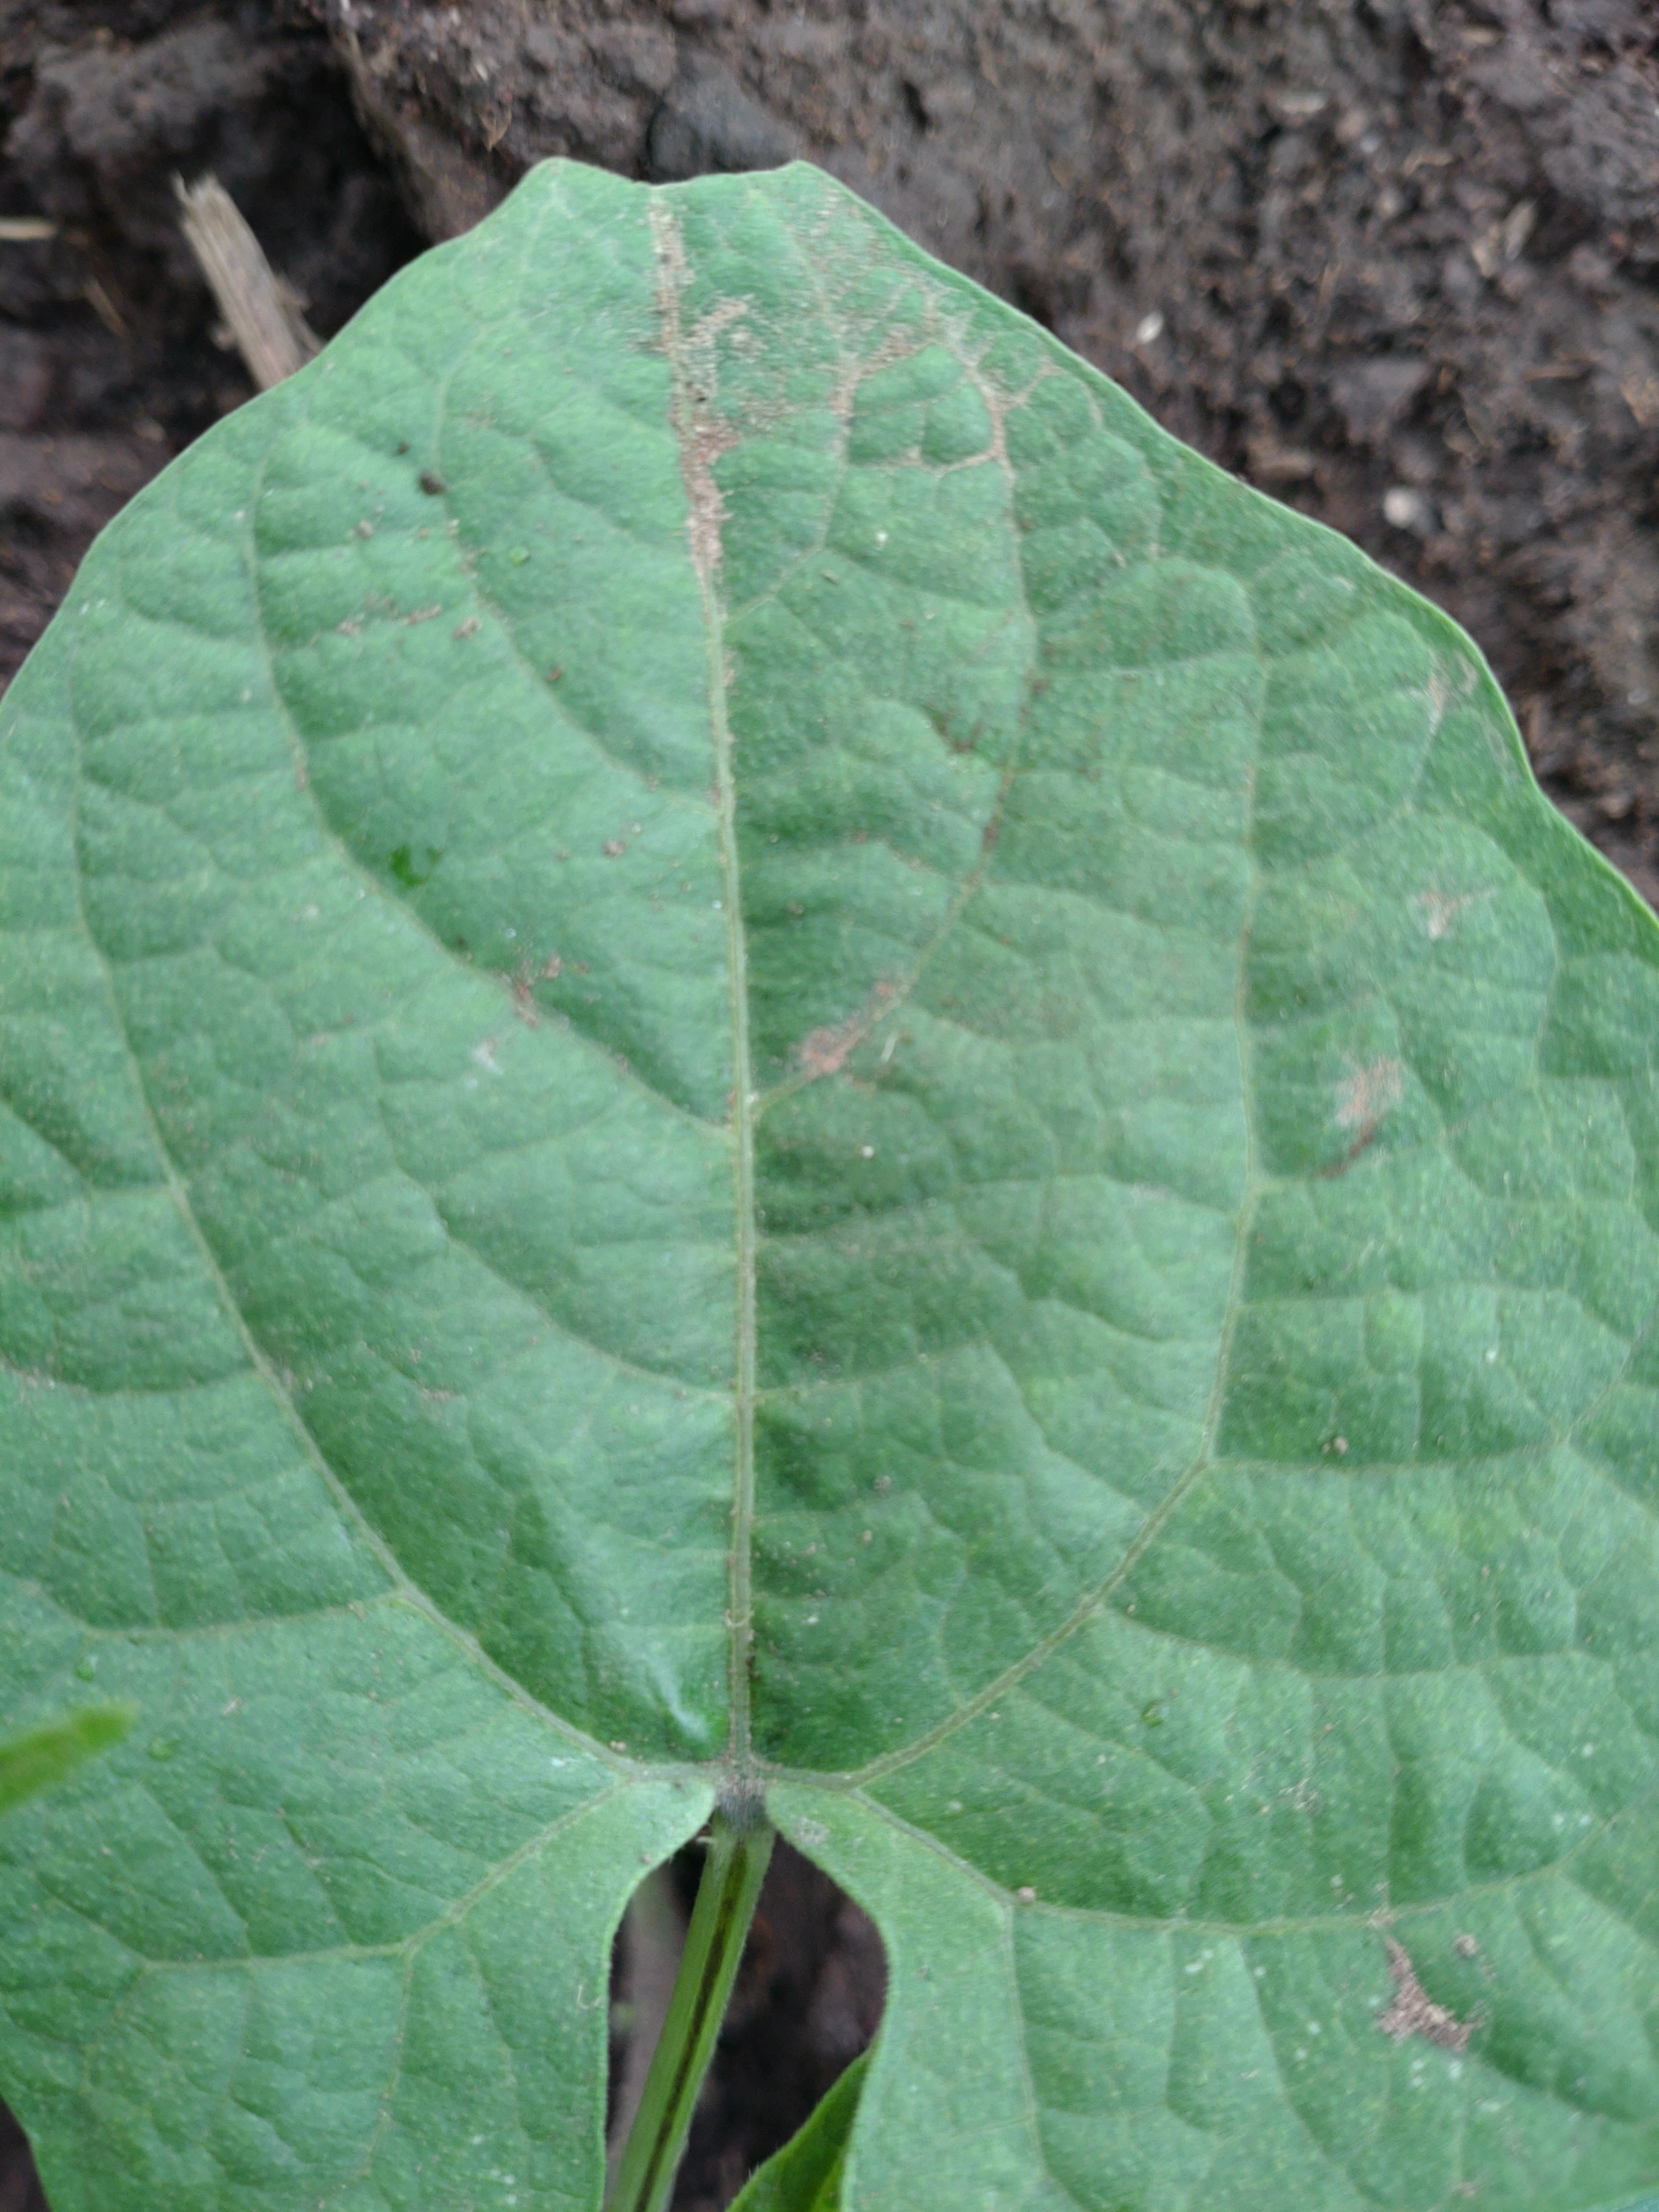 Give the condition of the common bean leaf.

healthy
